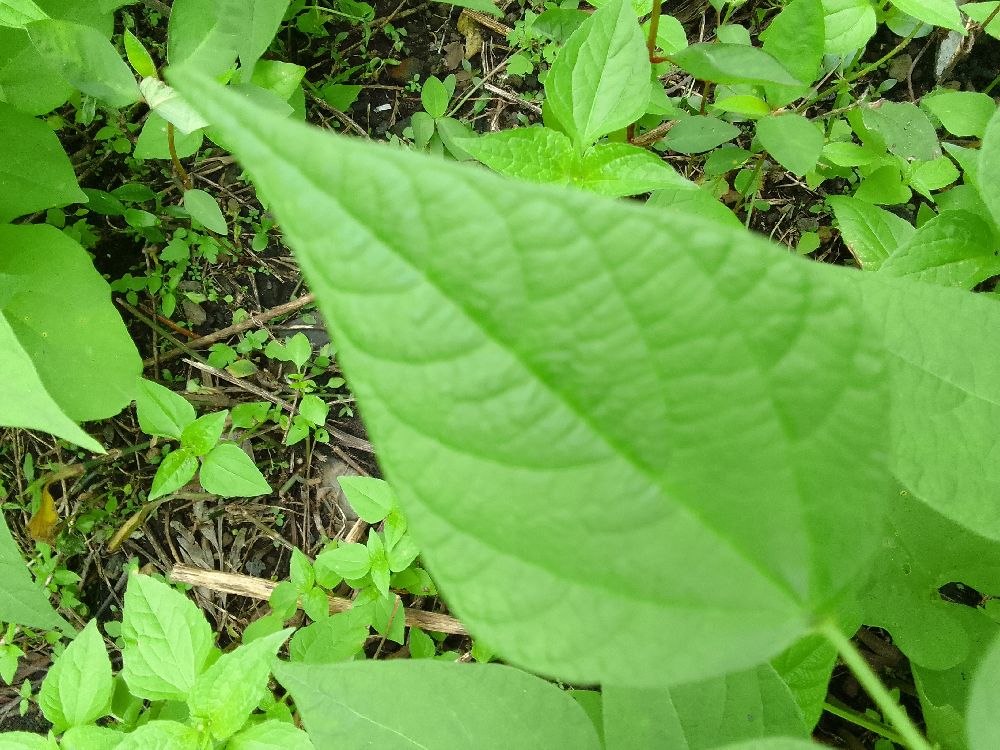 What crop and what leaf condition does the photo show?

common bean, healthy
